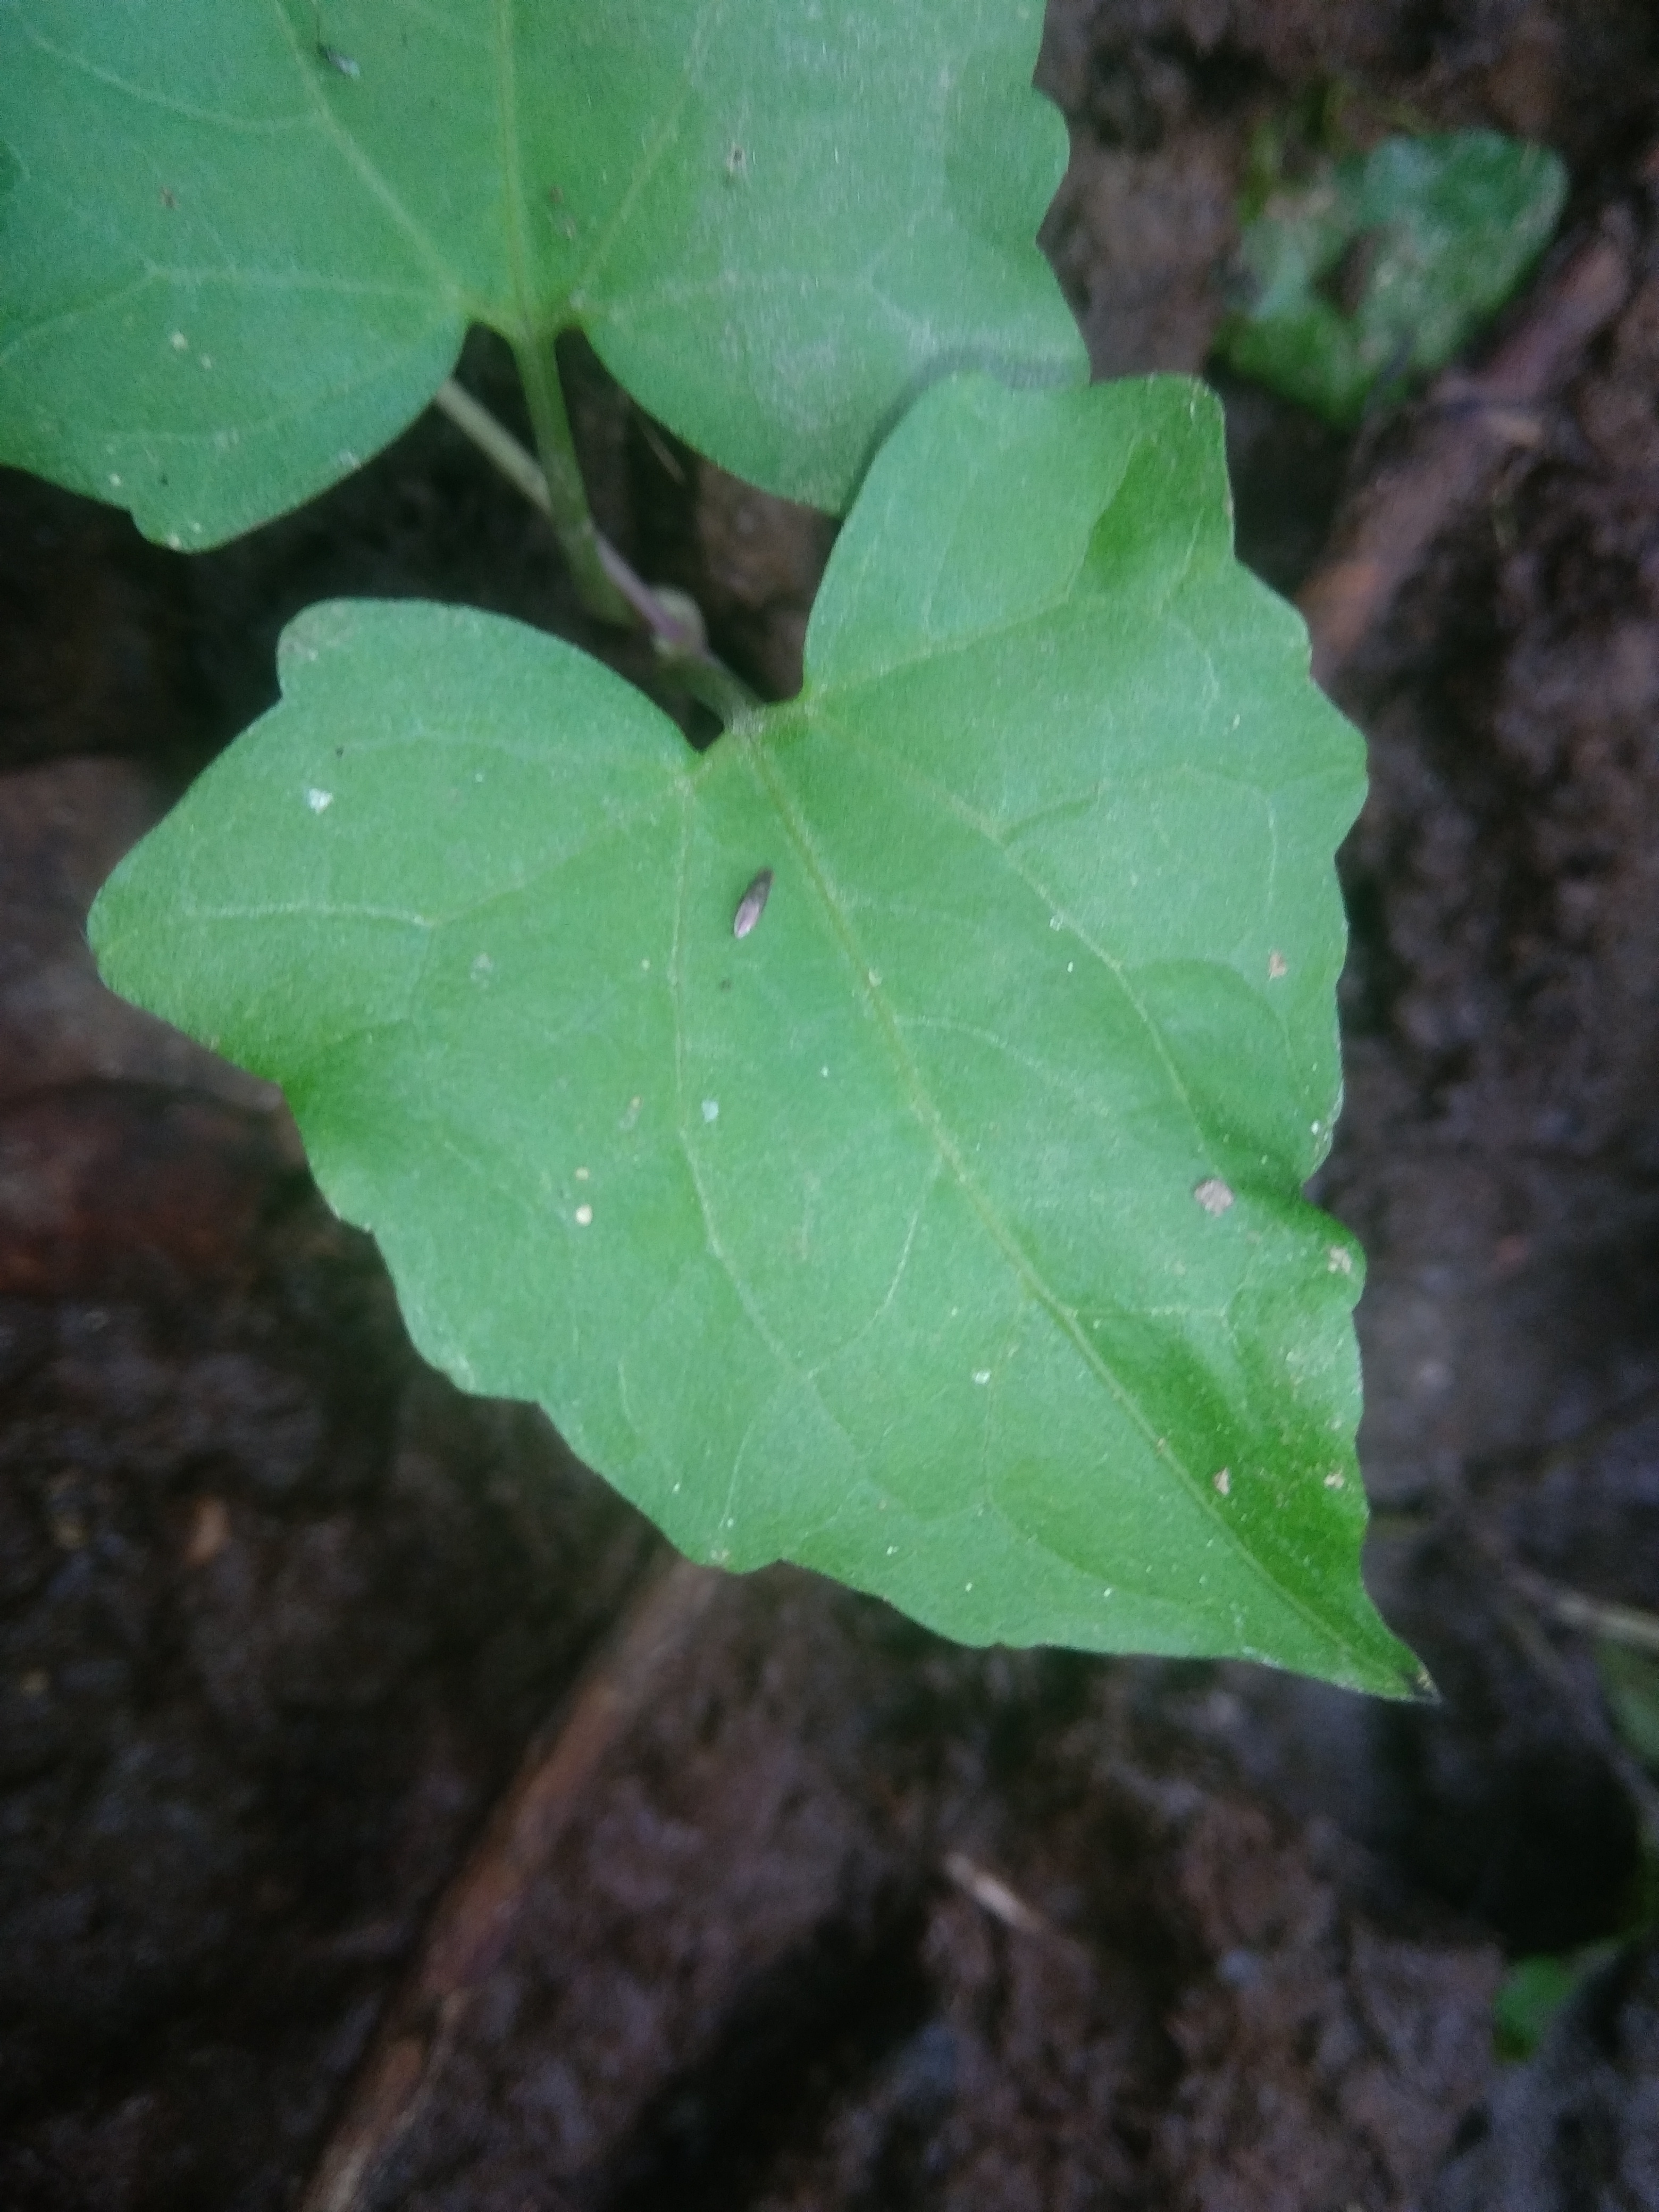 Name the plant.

bitter vine
